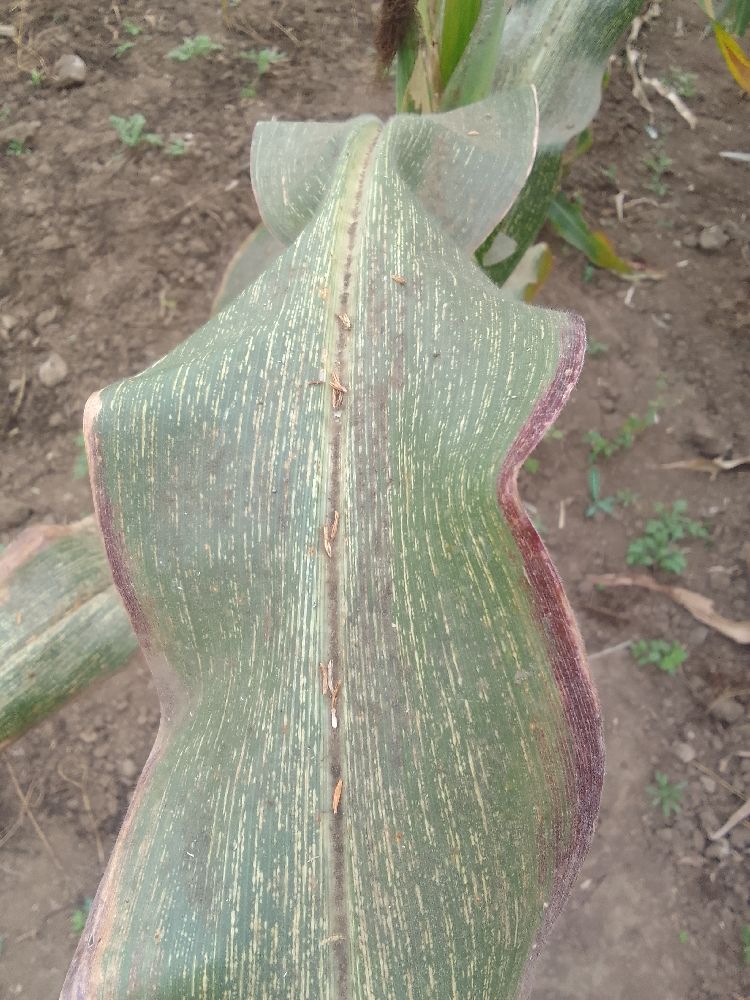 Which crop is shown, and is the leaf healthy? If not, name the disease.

maize, maize streak virus
